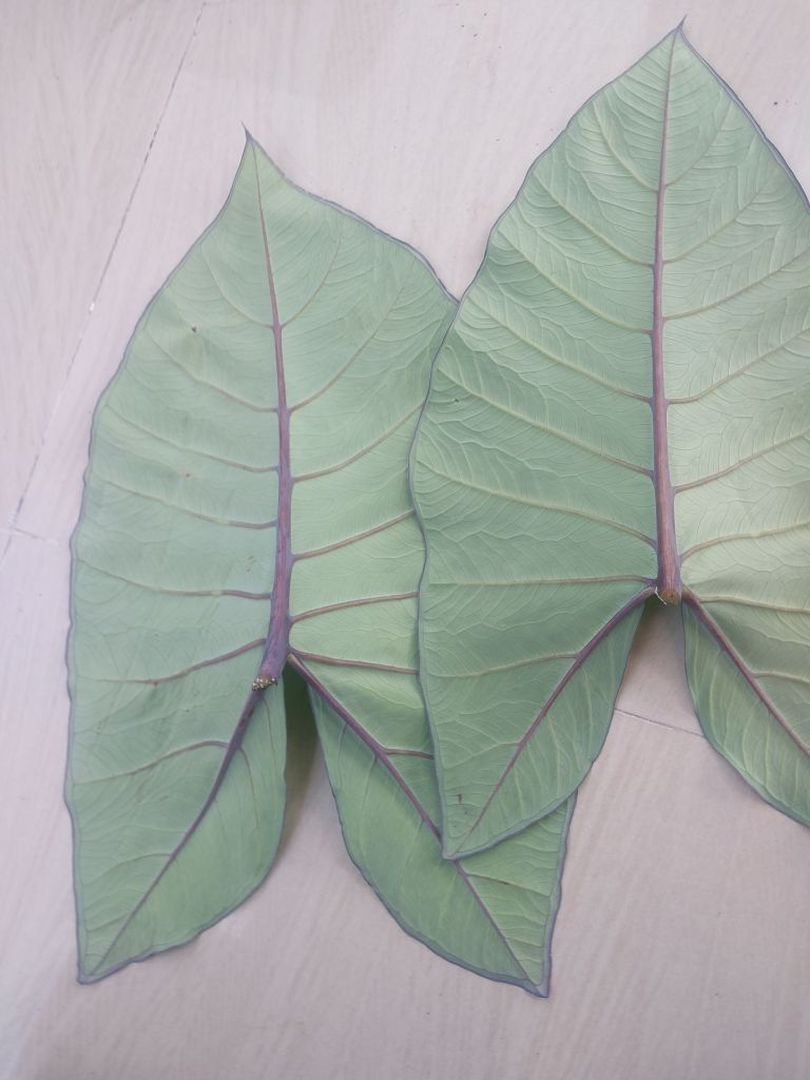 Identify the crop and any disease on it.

taro, healthy
